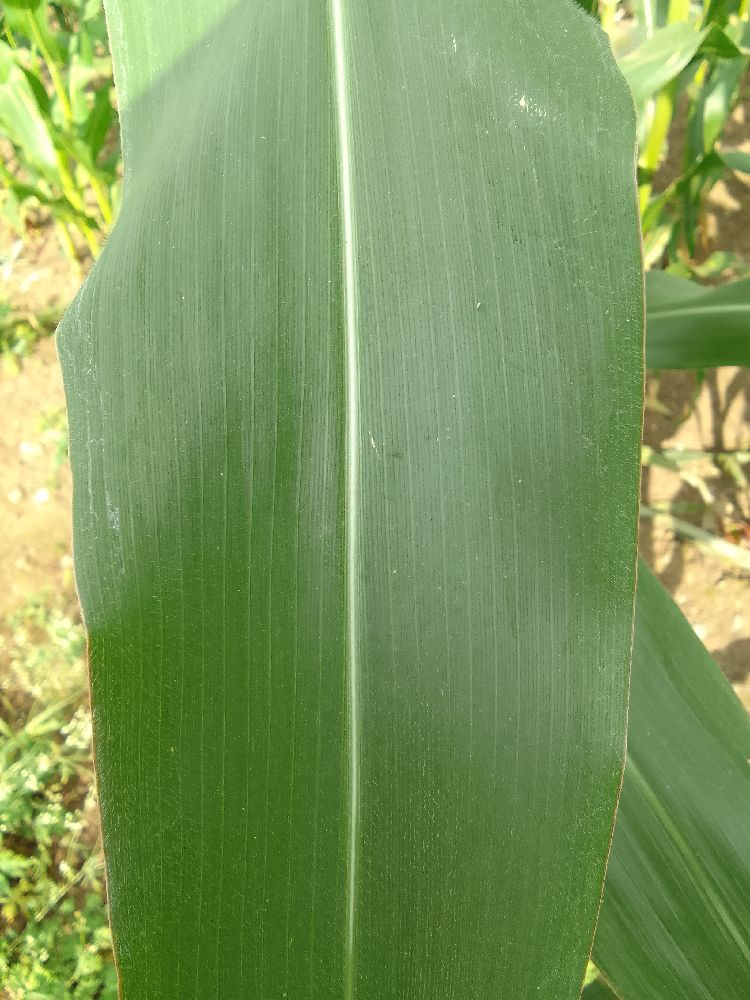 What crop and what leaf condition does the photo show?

maize, healthy
